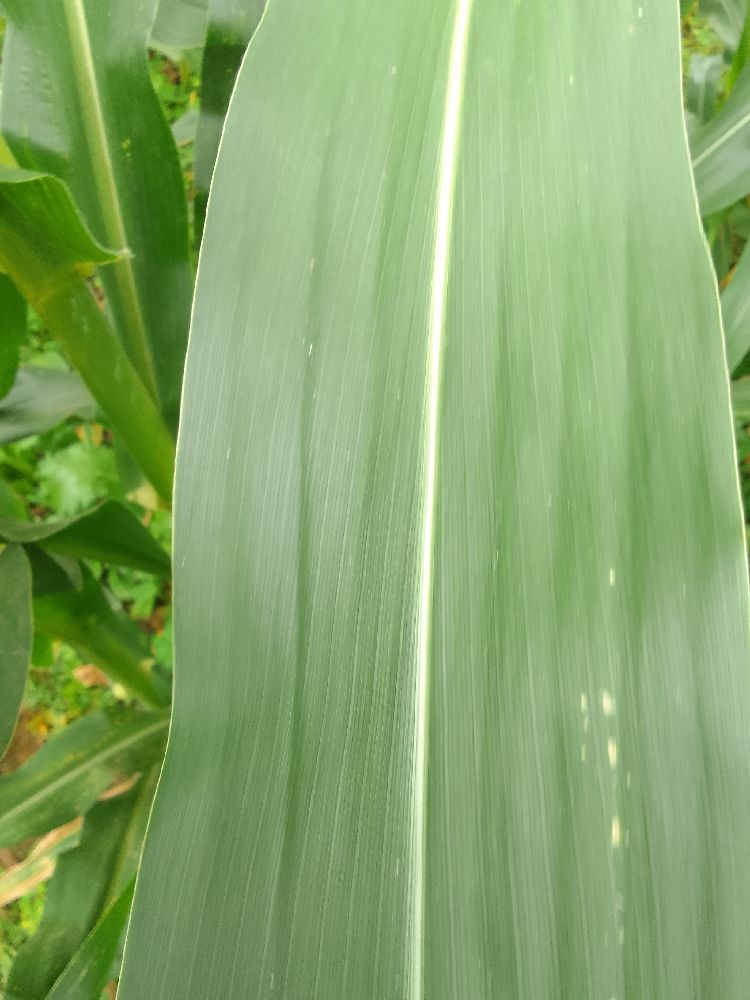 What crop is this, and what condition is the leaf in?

maize, healthy
